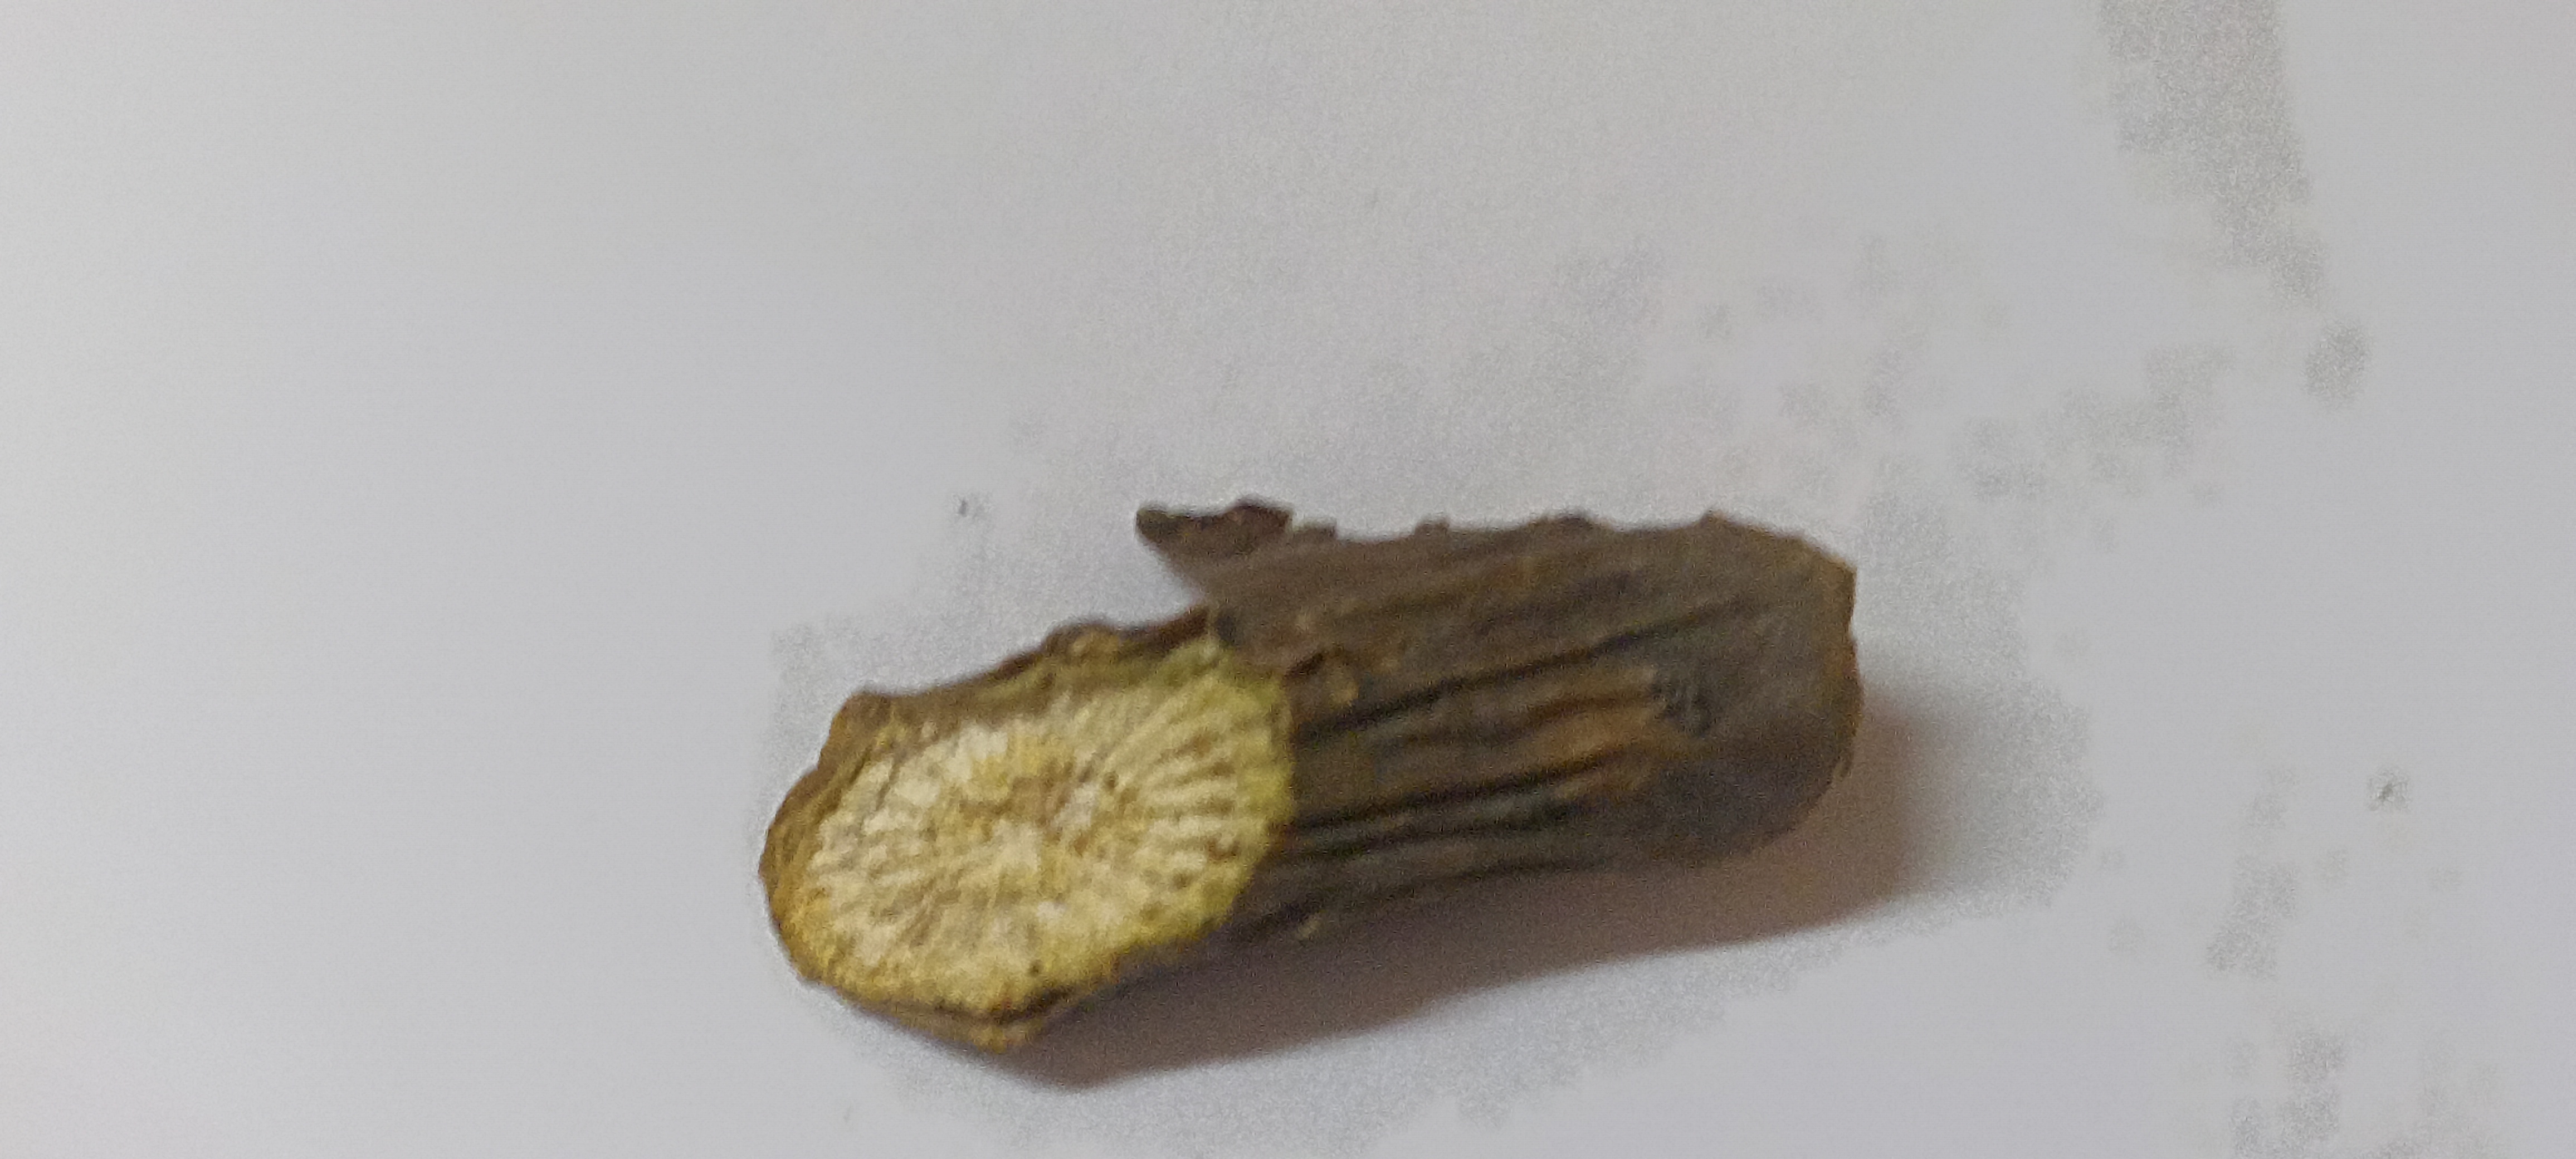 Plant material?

gulvel
